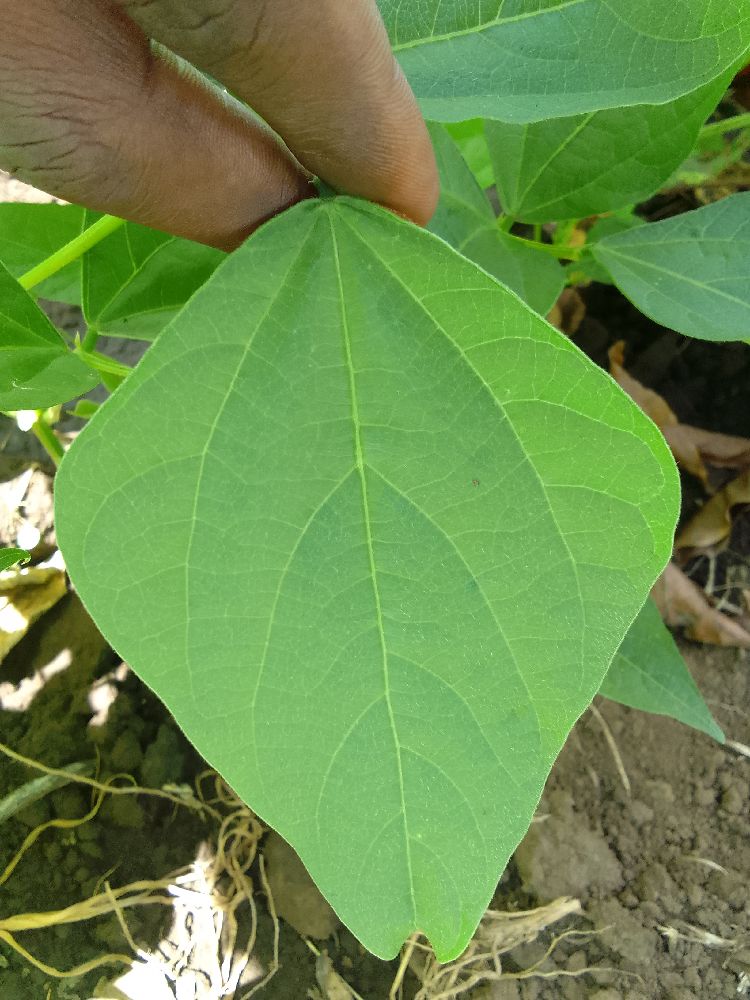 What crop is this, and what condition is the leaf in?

common bean, healthy
